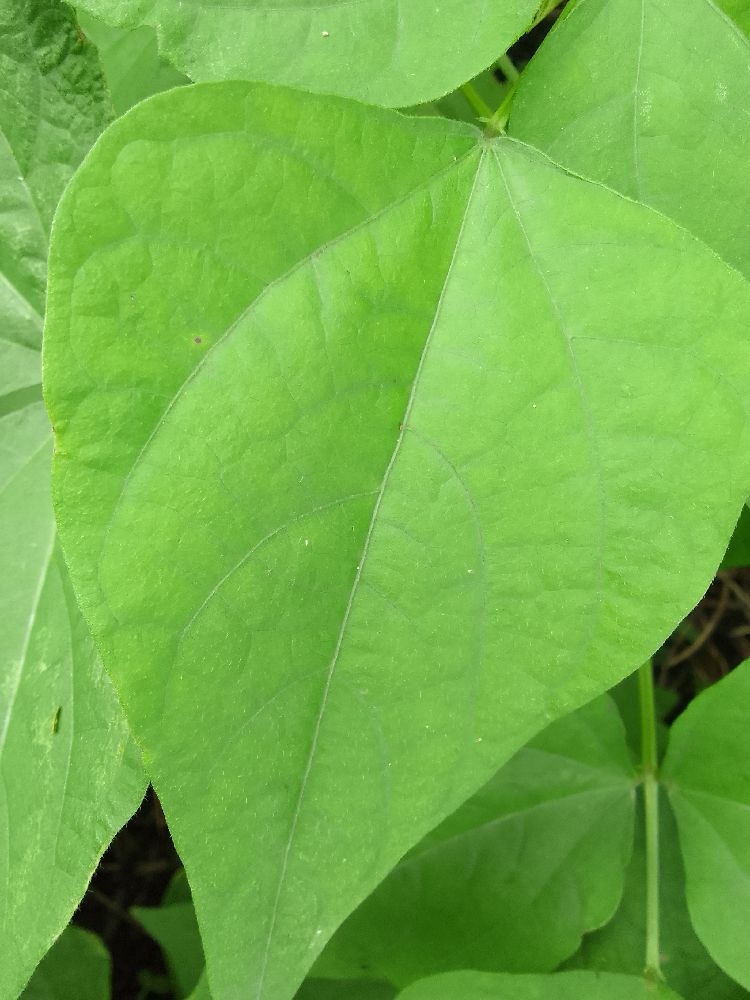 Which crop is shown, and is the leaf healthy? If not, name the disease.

common bean, healthy
